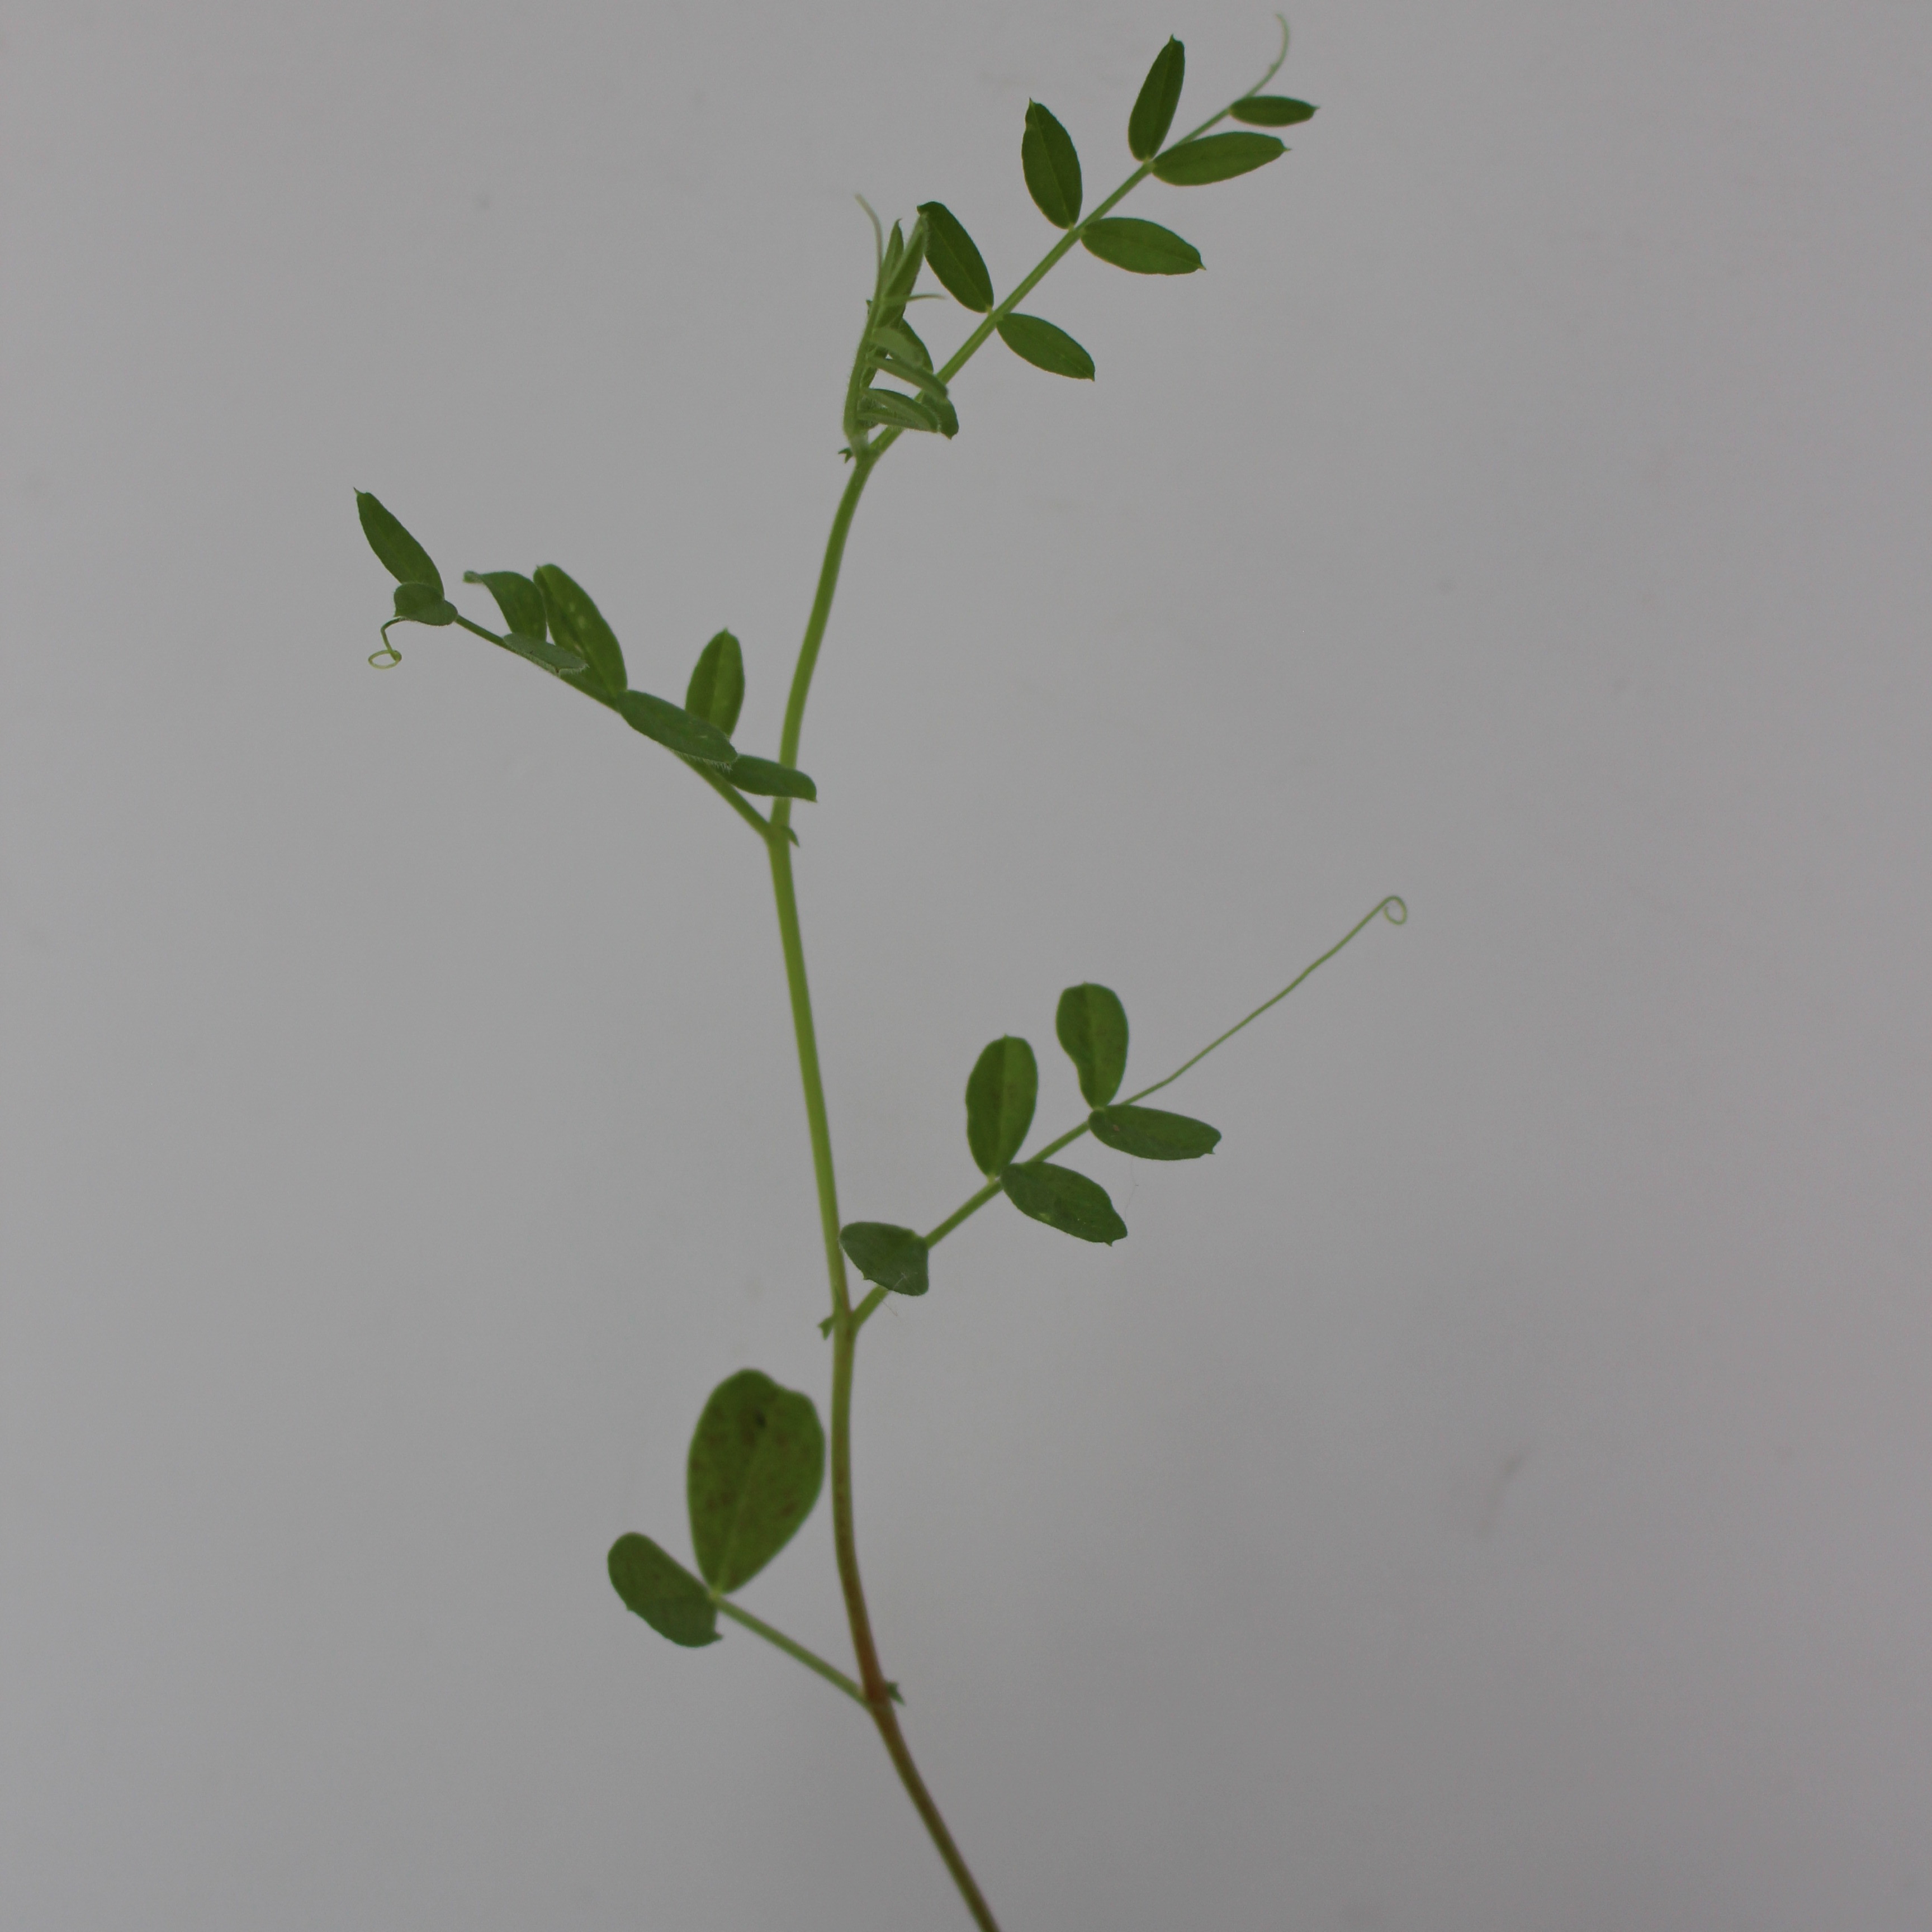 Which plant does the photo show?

Vicia sativa
